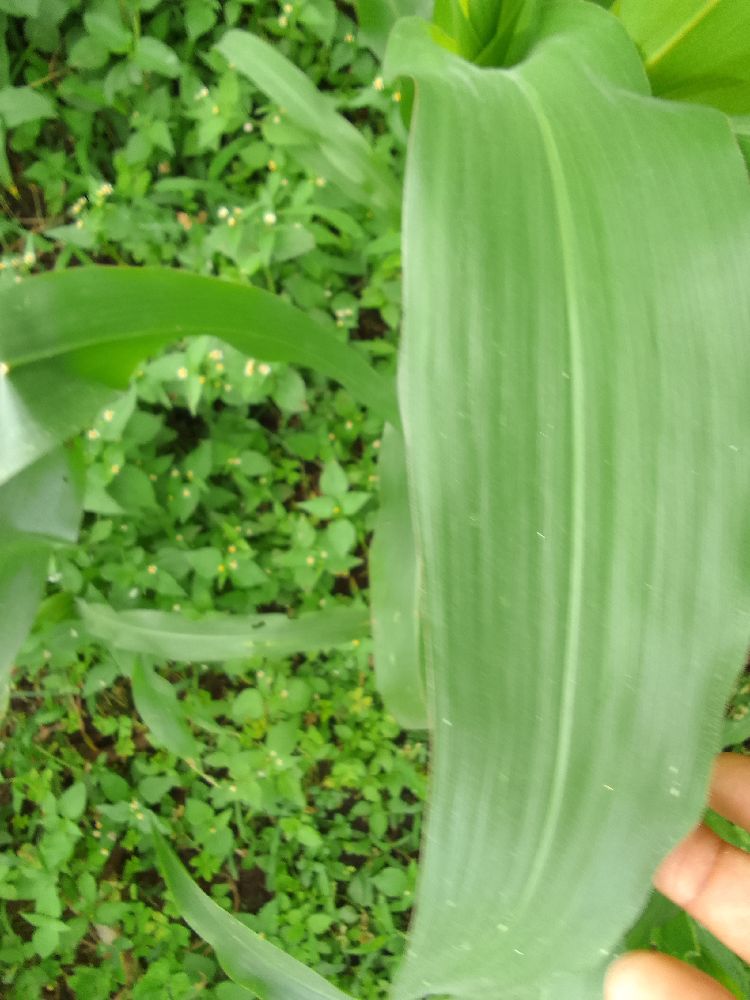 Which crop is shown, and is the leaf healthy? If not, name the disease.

maize, healthy
